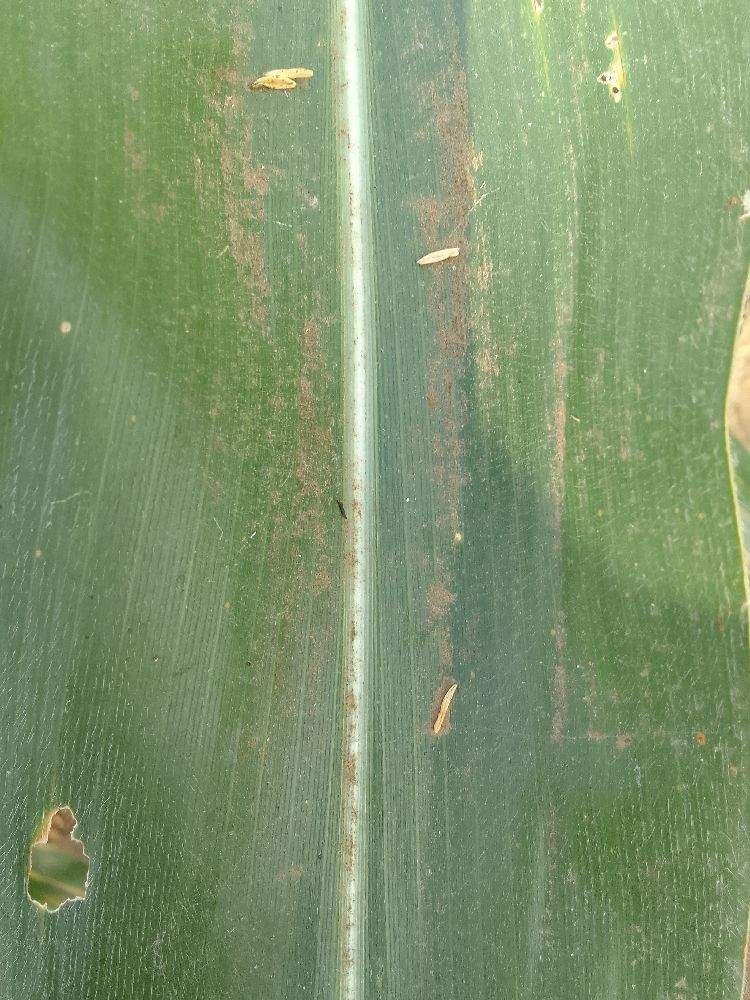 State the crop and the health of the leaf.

maize, healthy
